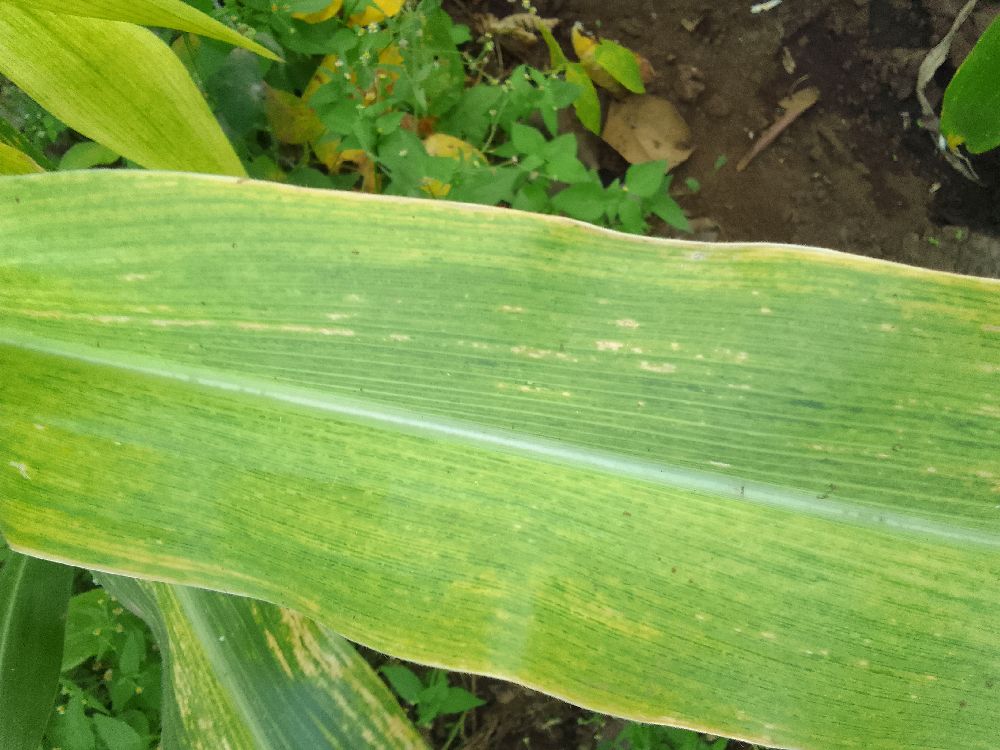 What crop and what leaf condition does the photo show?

maize, maize lethal necrosis
